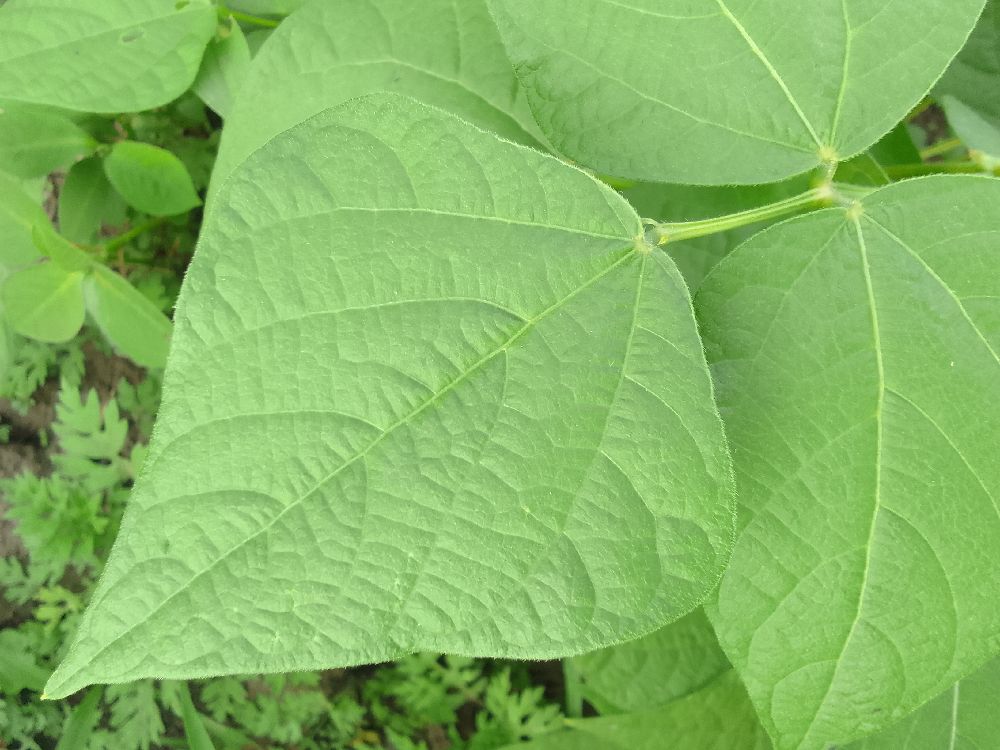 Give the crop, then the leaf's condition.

common bean, healthy
